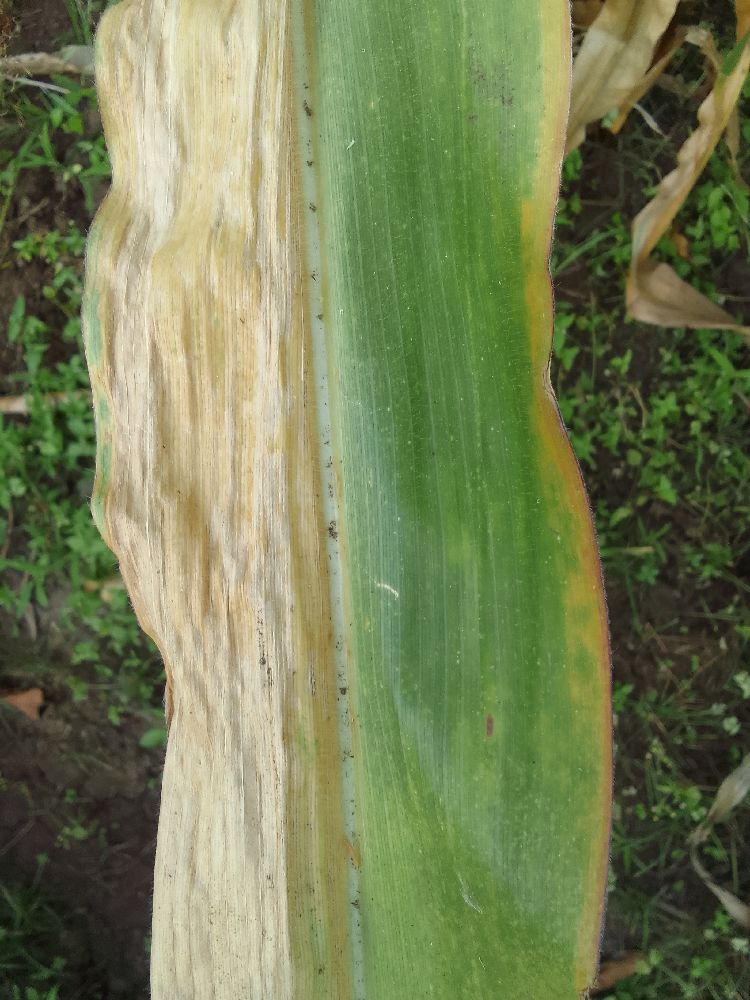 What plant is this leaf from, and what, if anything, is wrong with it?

maize, maize lethal necrosis
